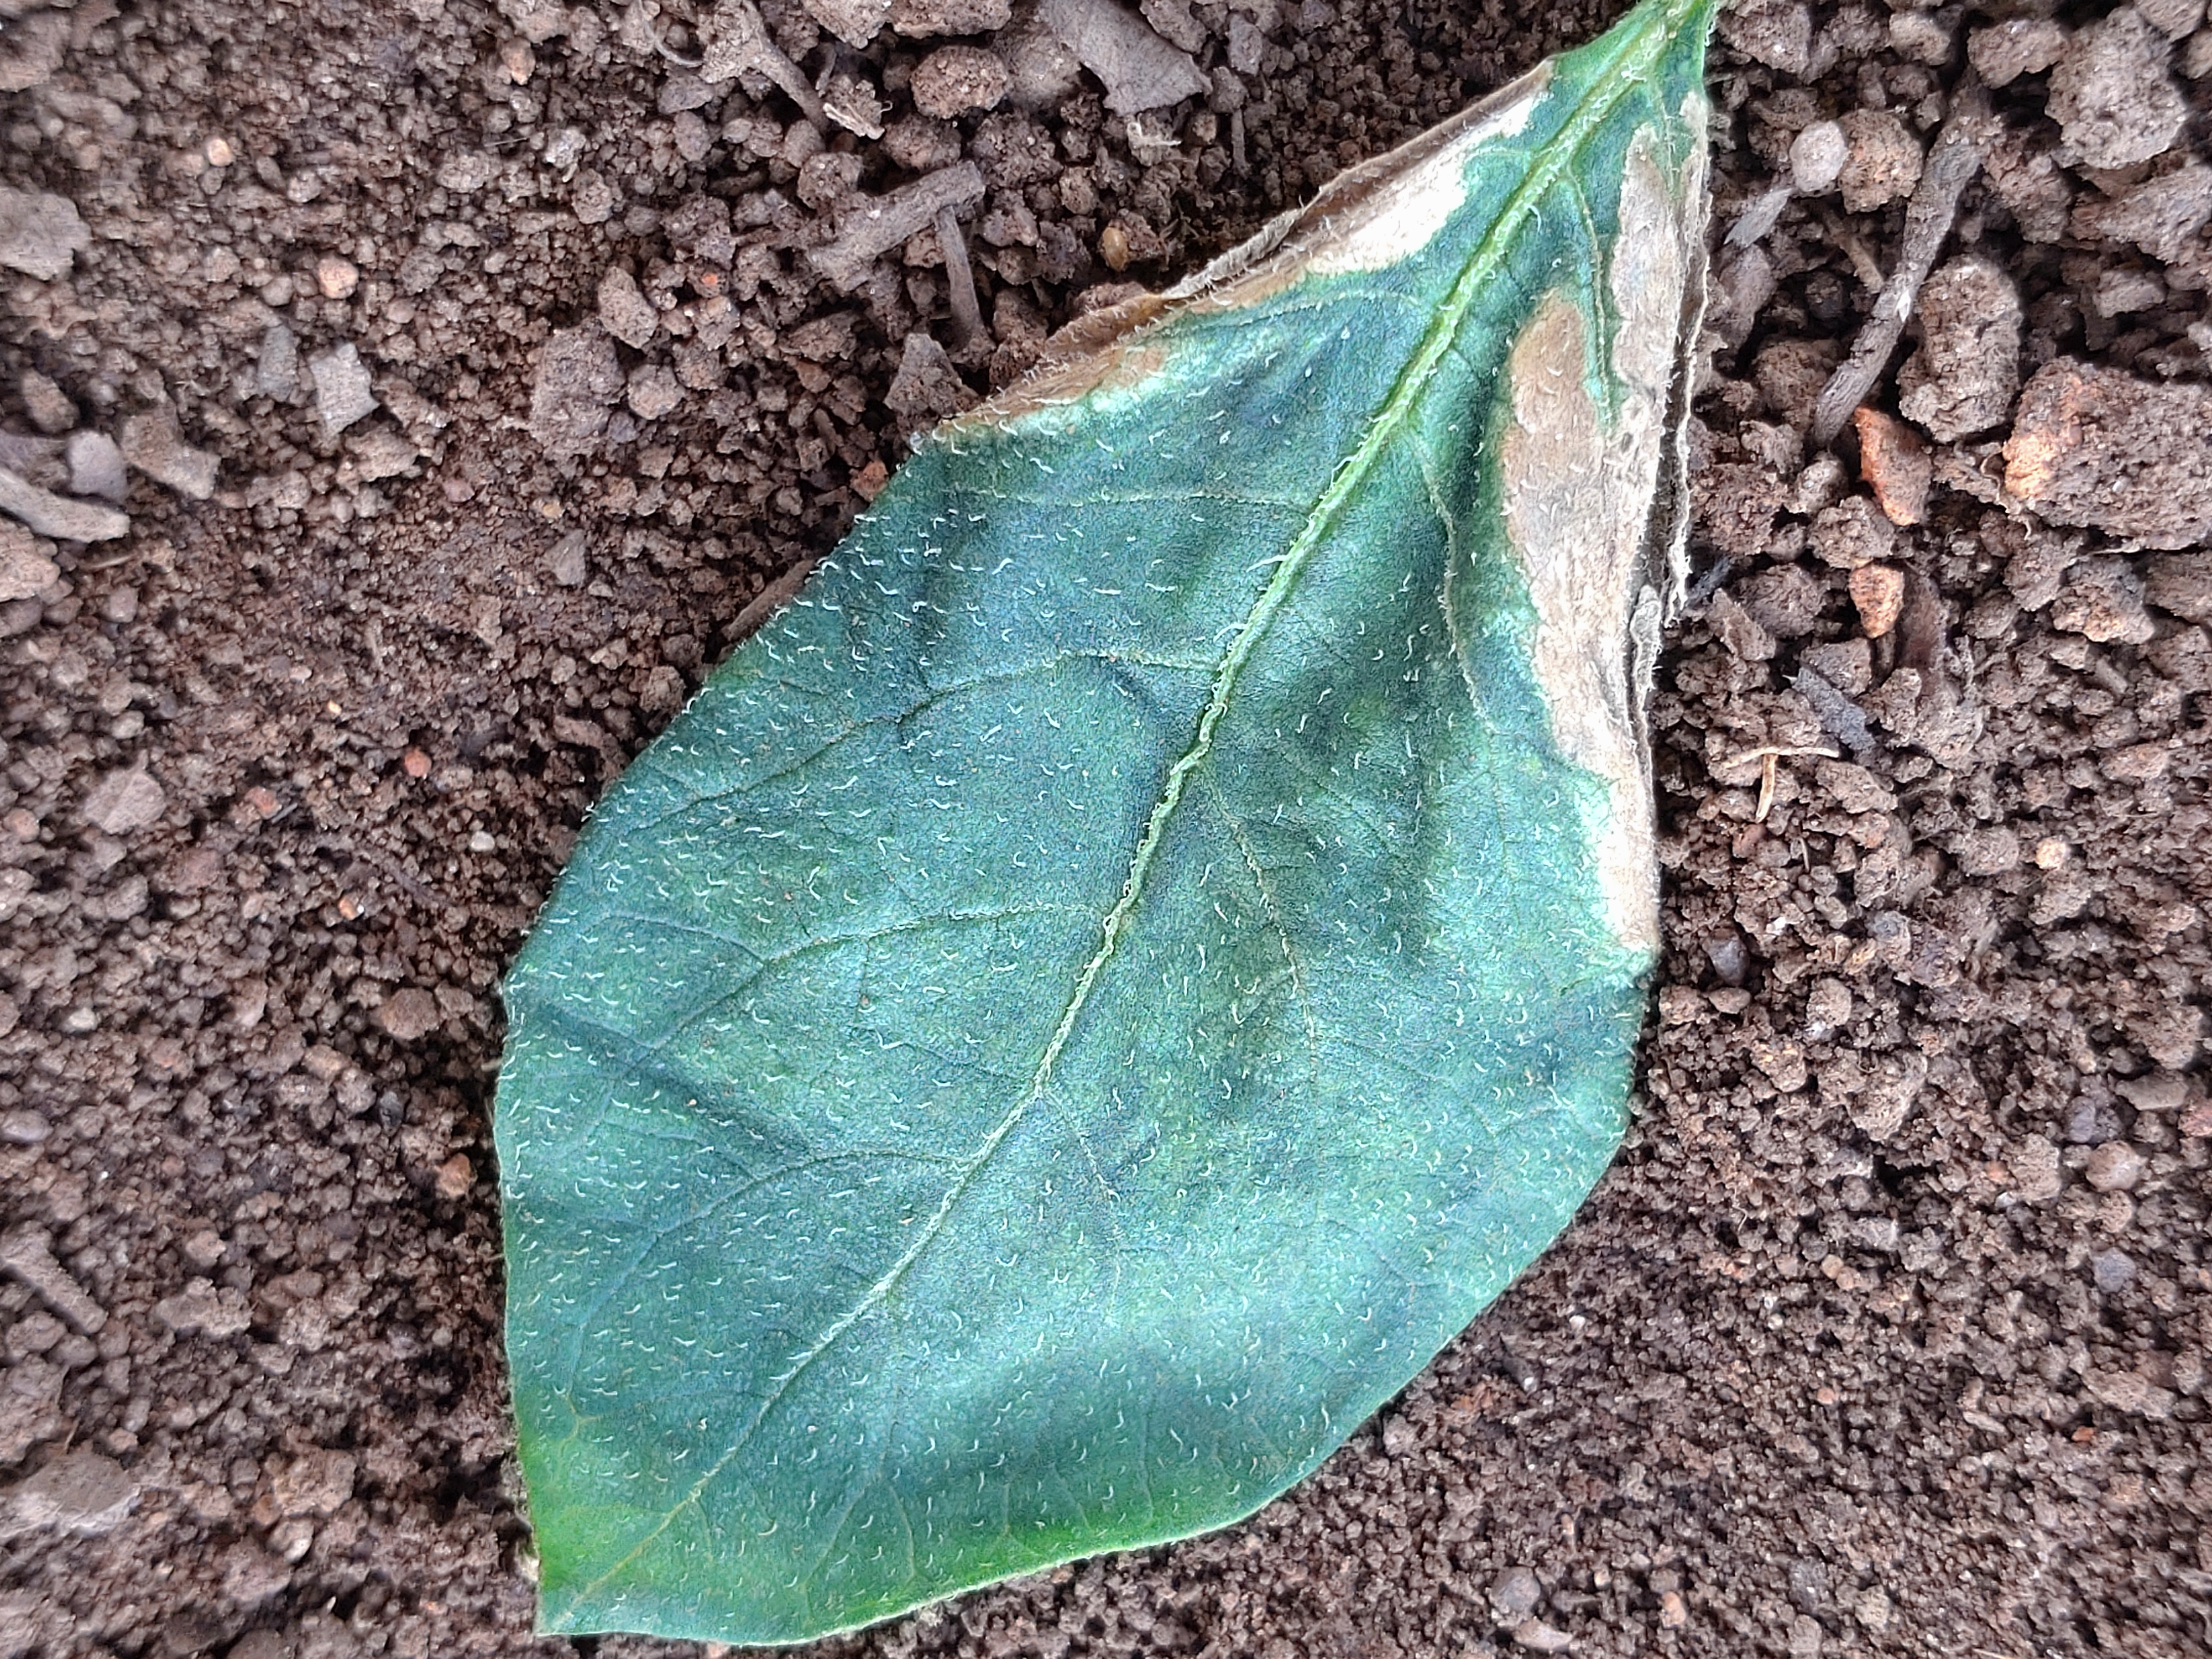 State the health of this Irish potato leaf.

early blight
